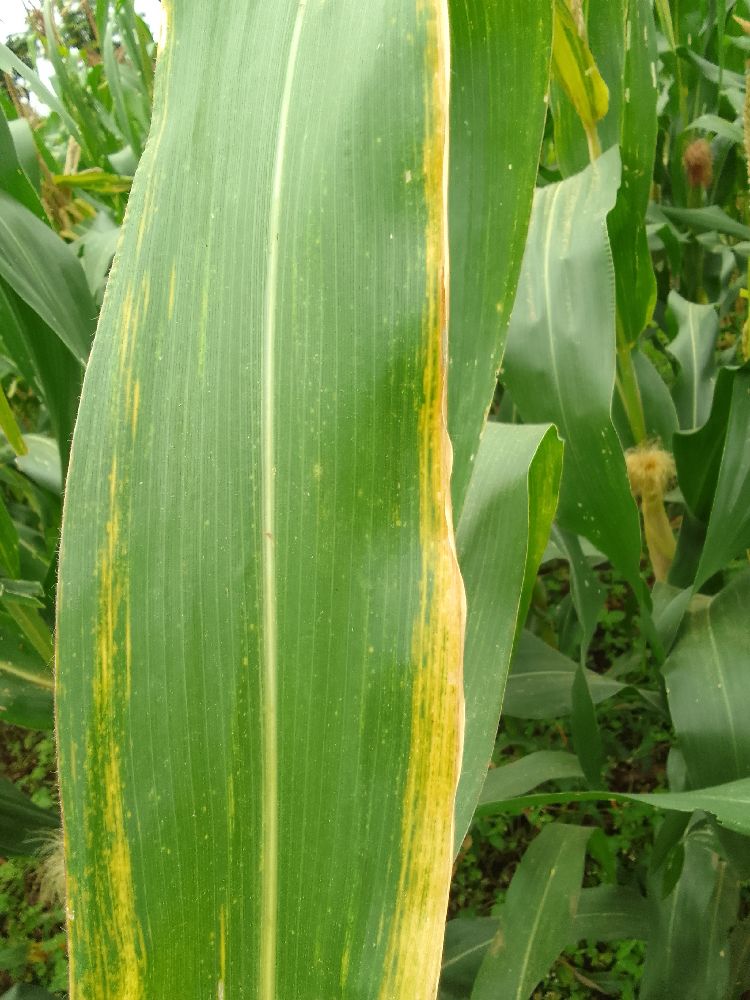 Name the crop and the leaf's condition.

maize, maize lethal necrosis
